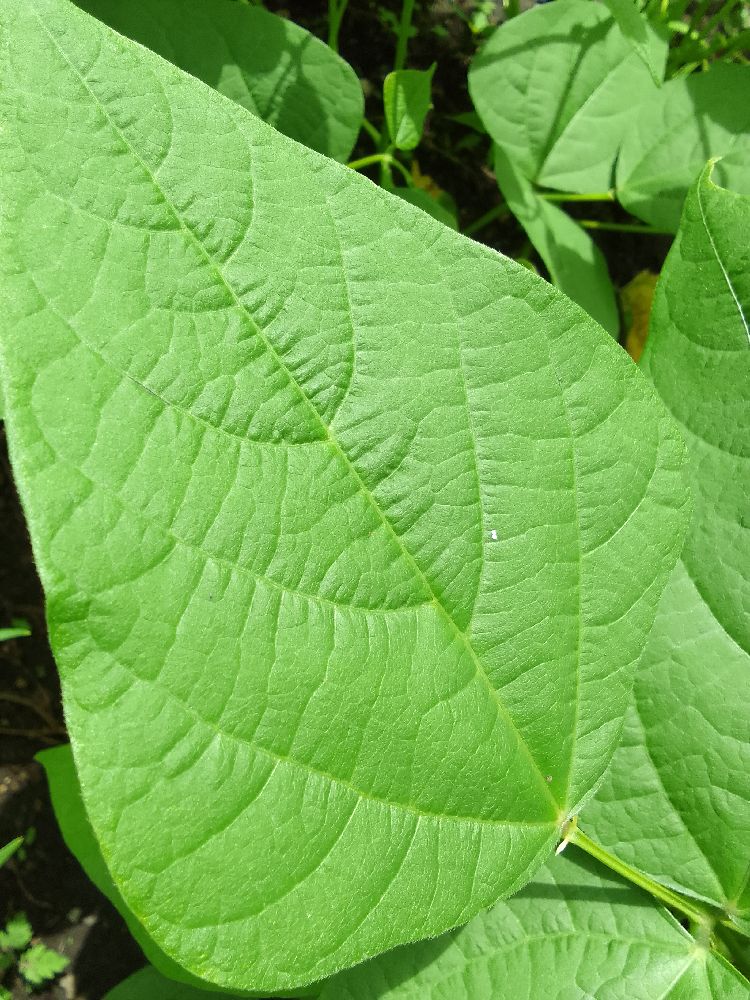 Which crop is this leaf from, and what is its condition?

common bean, healthy
